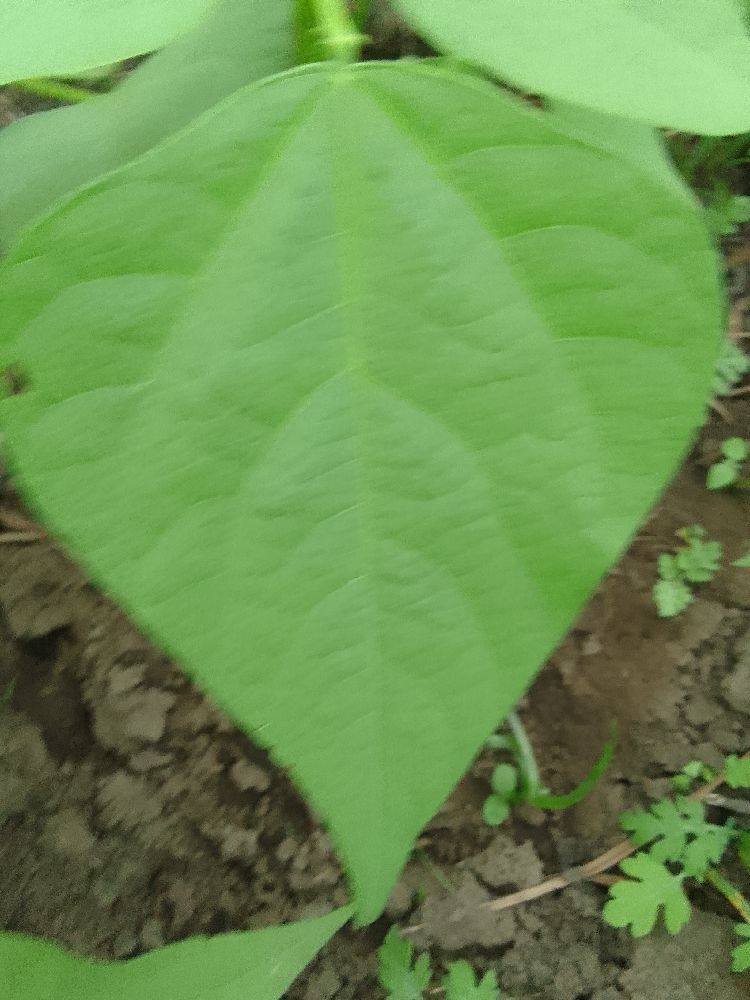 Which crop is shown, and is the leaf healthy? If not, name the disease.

common bean, healthy
